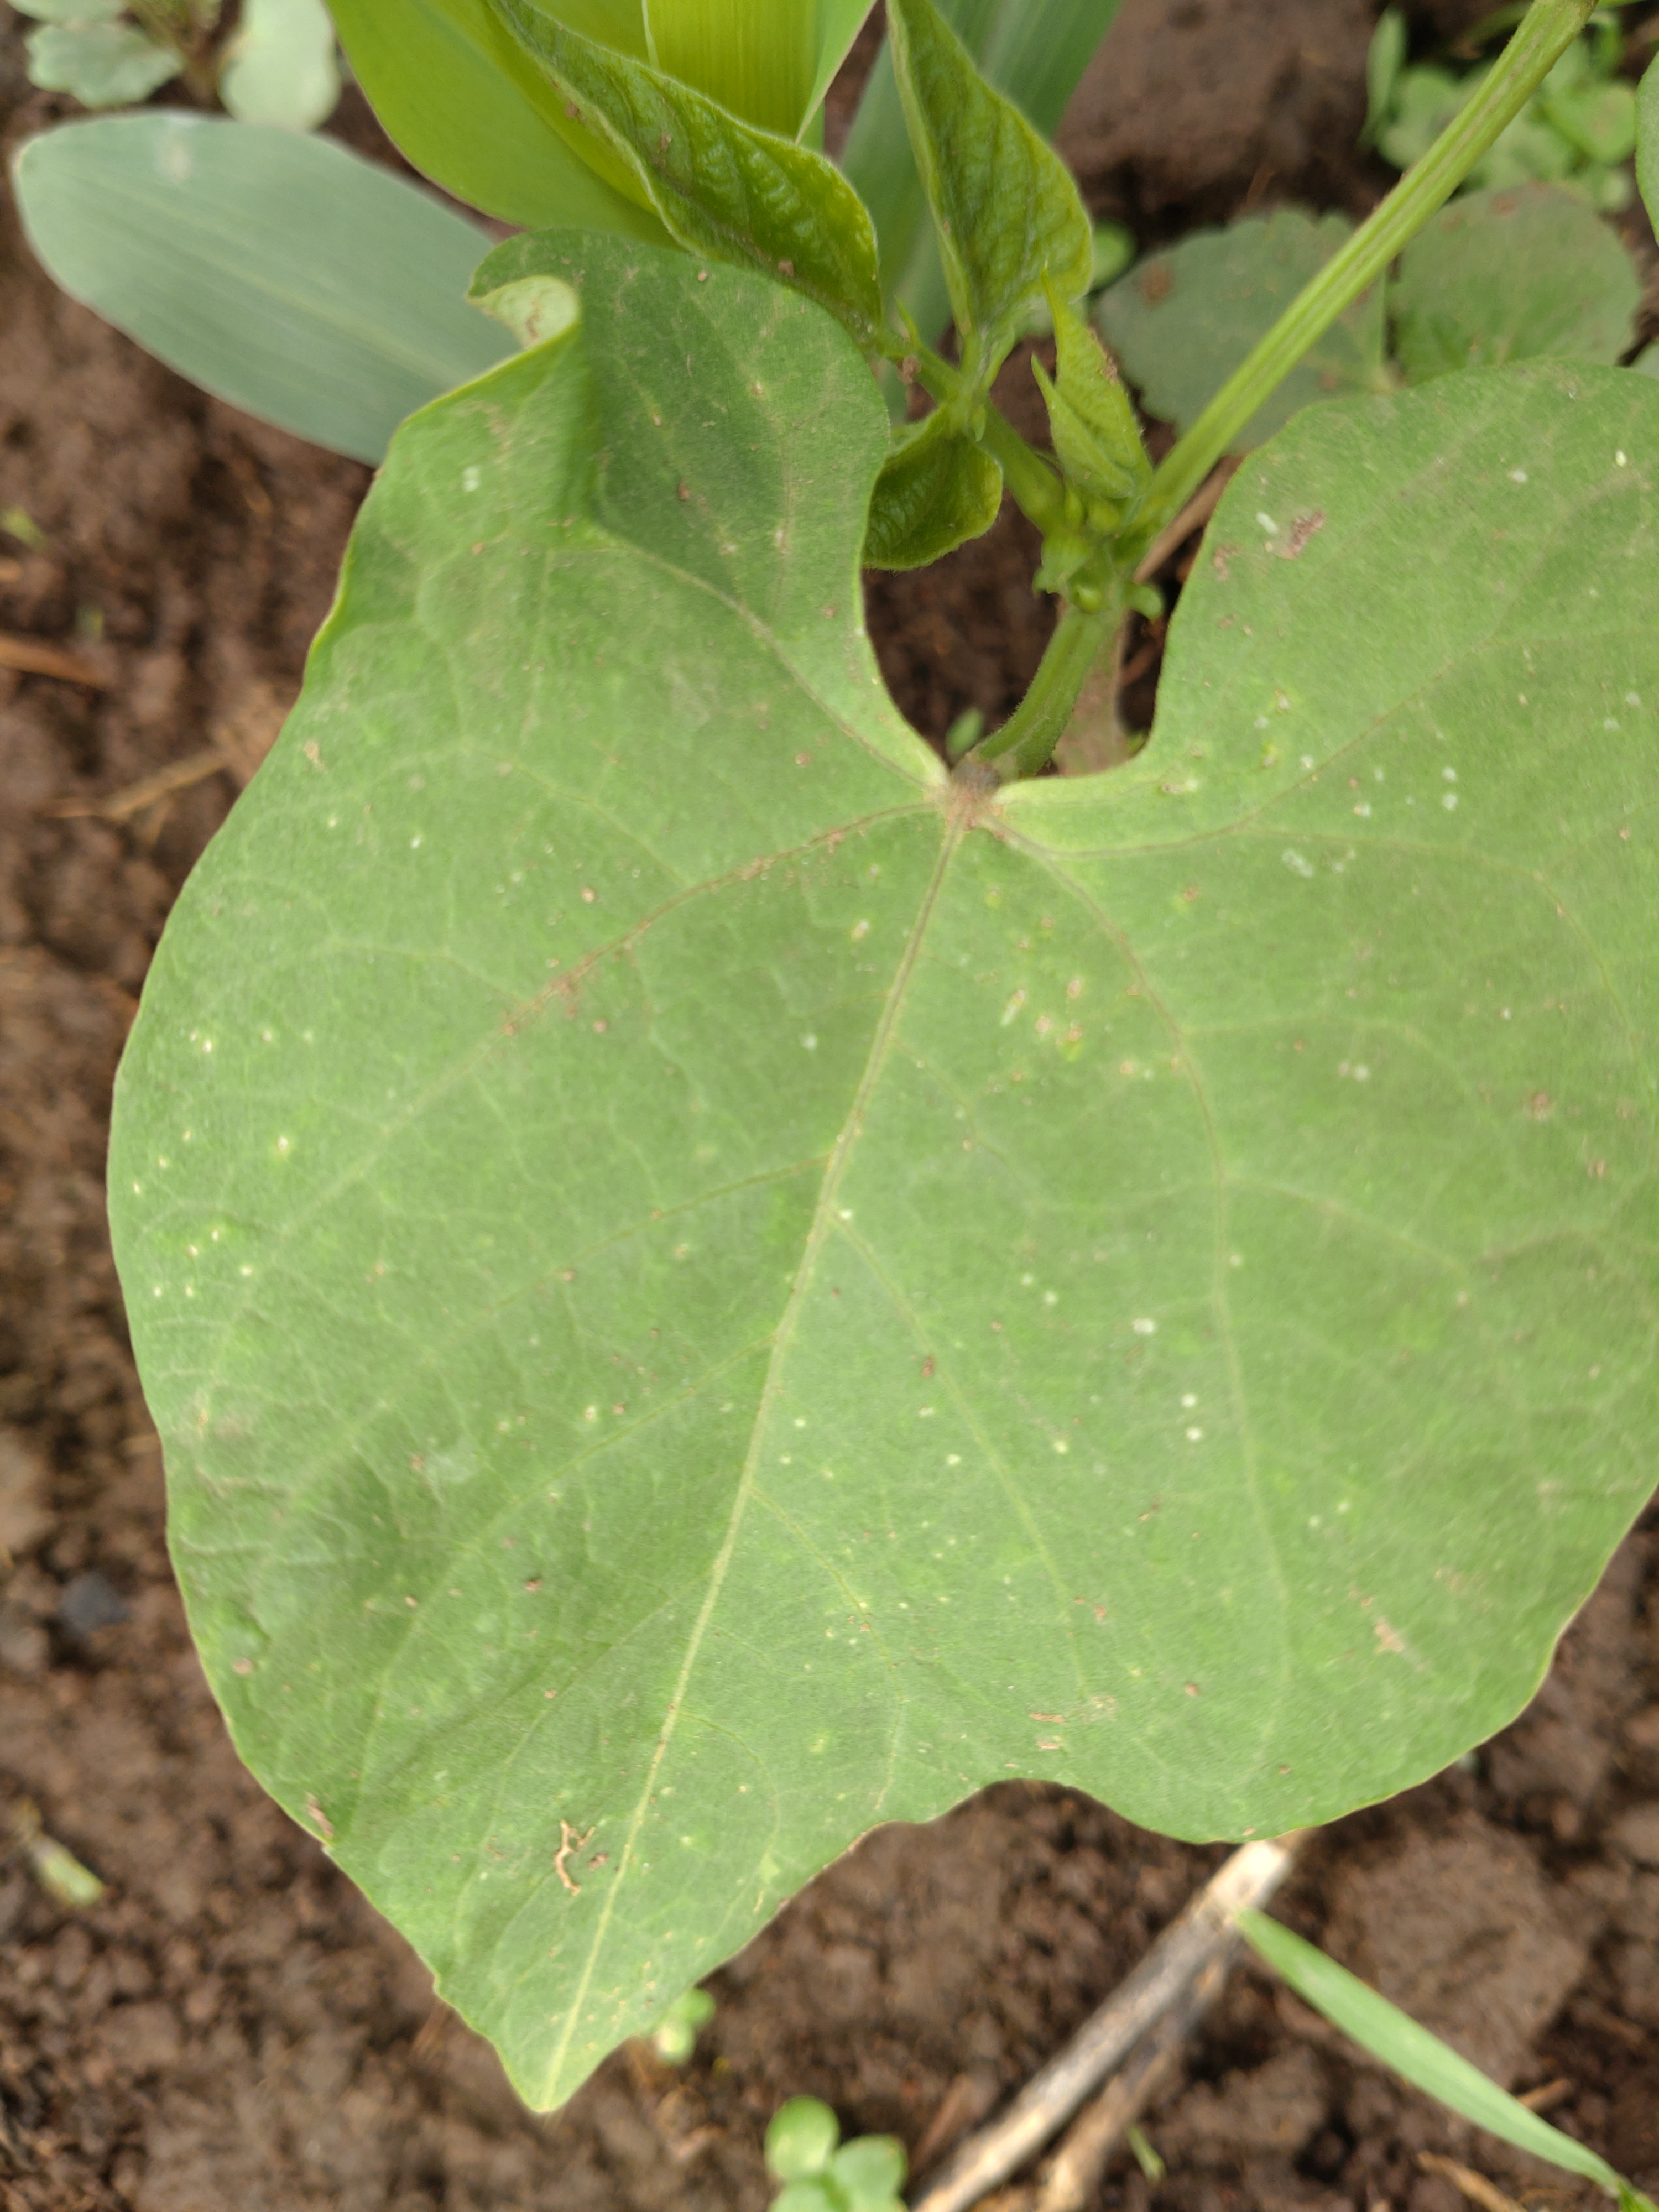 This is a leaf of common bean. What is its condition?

healthy
